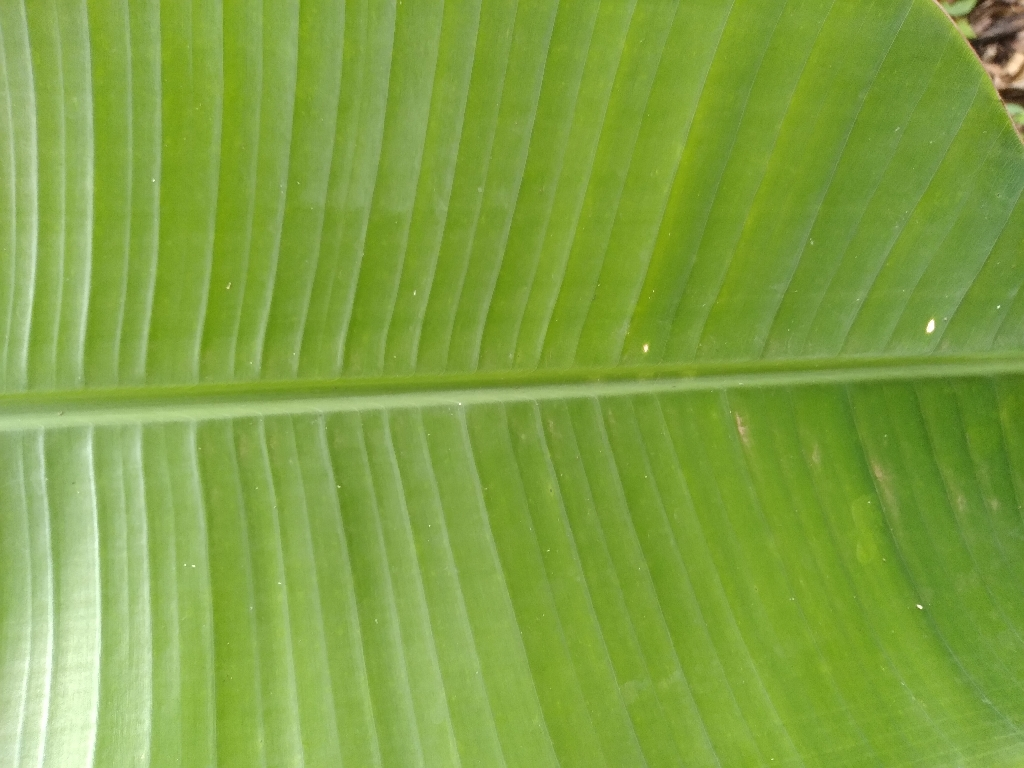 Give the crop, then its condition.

banana, healthy
